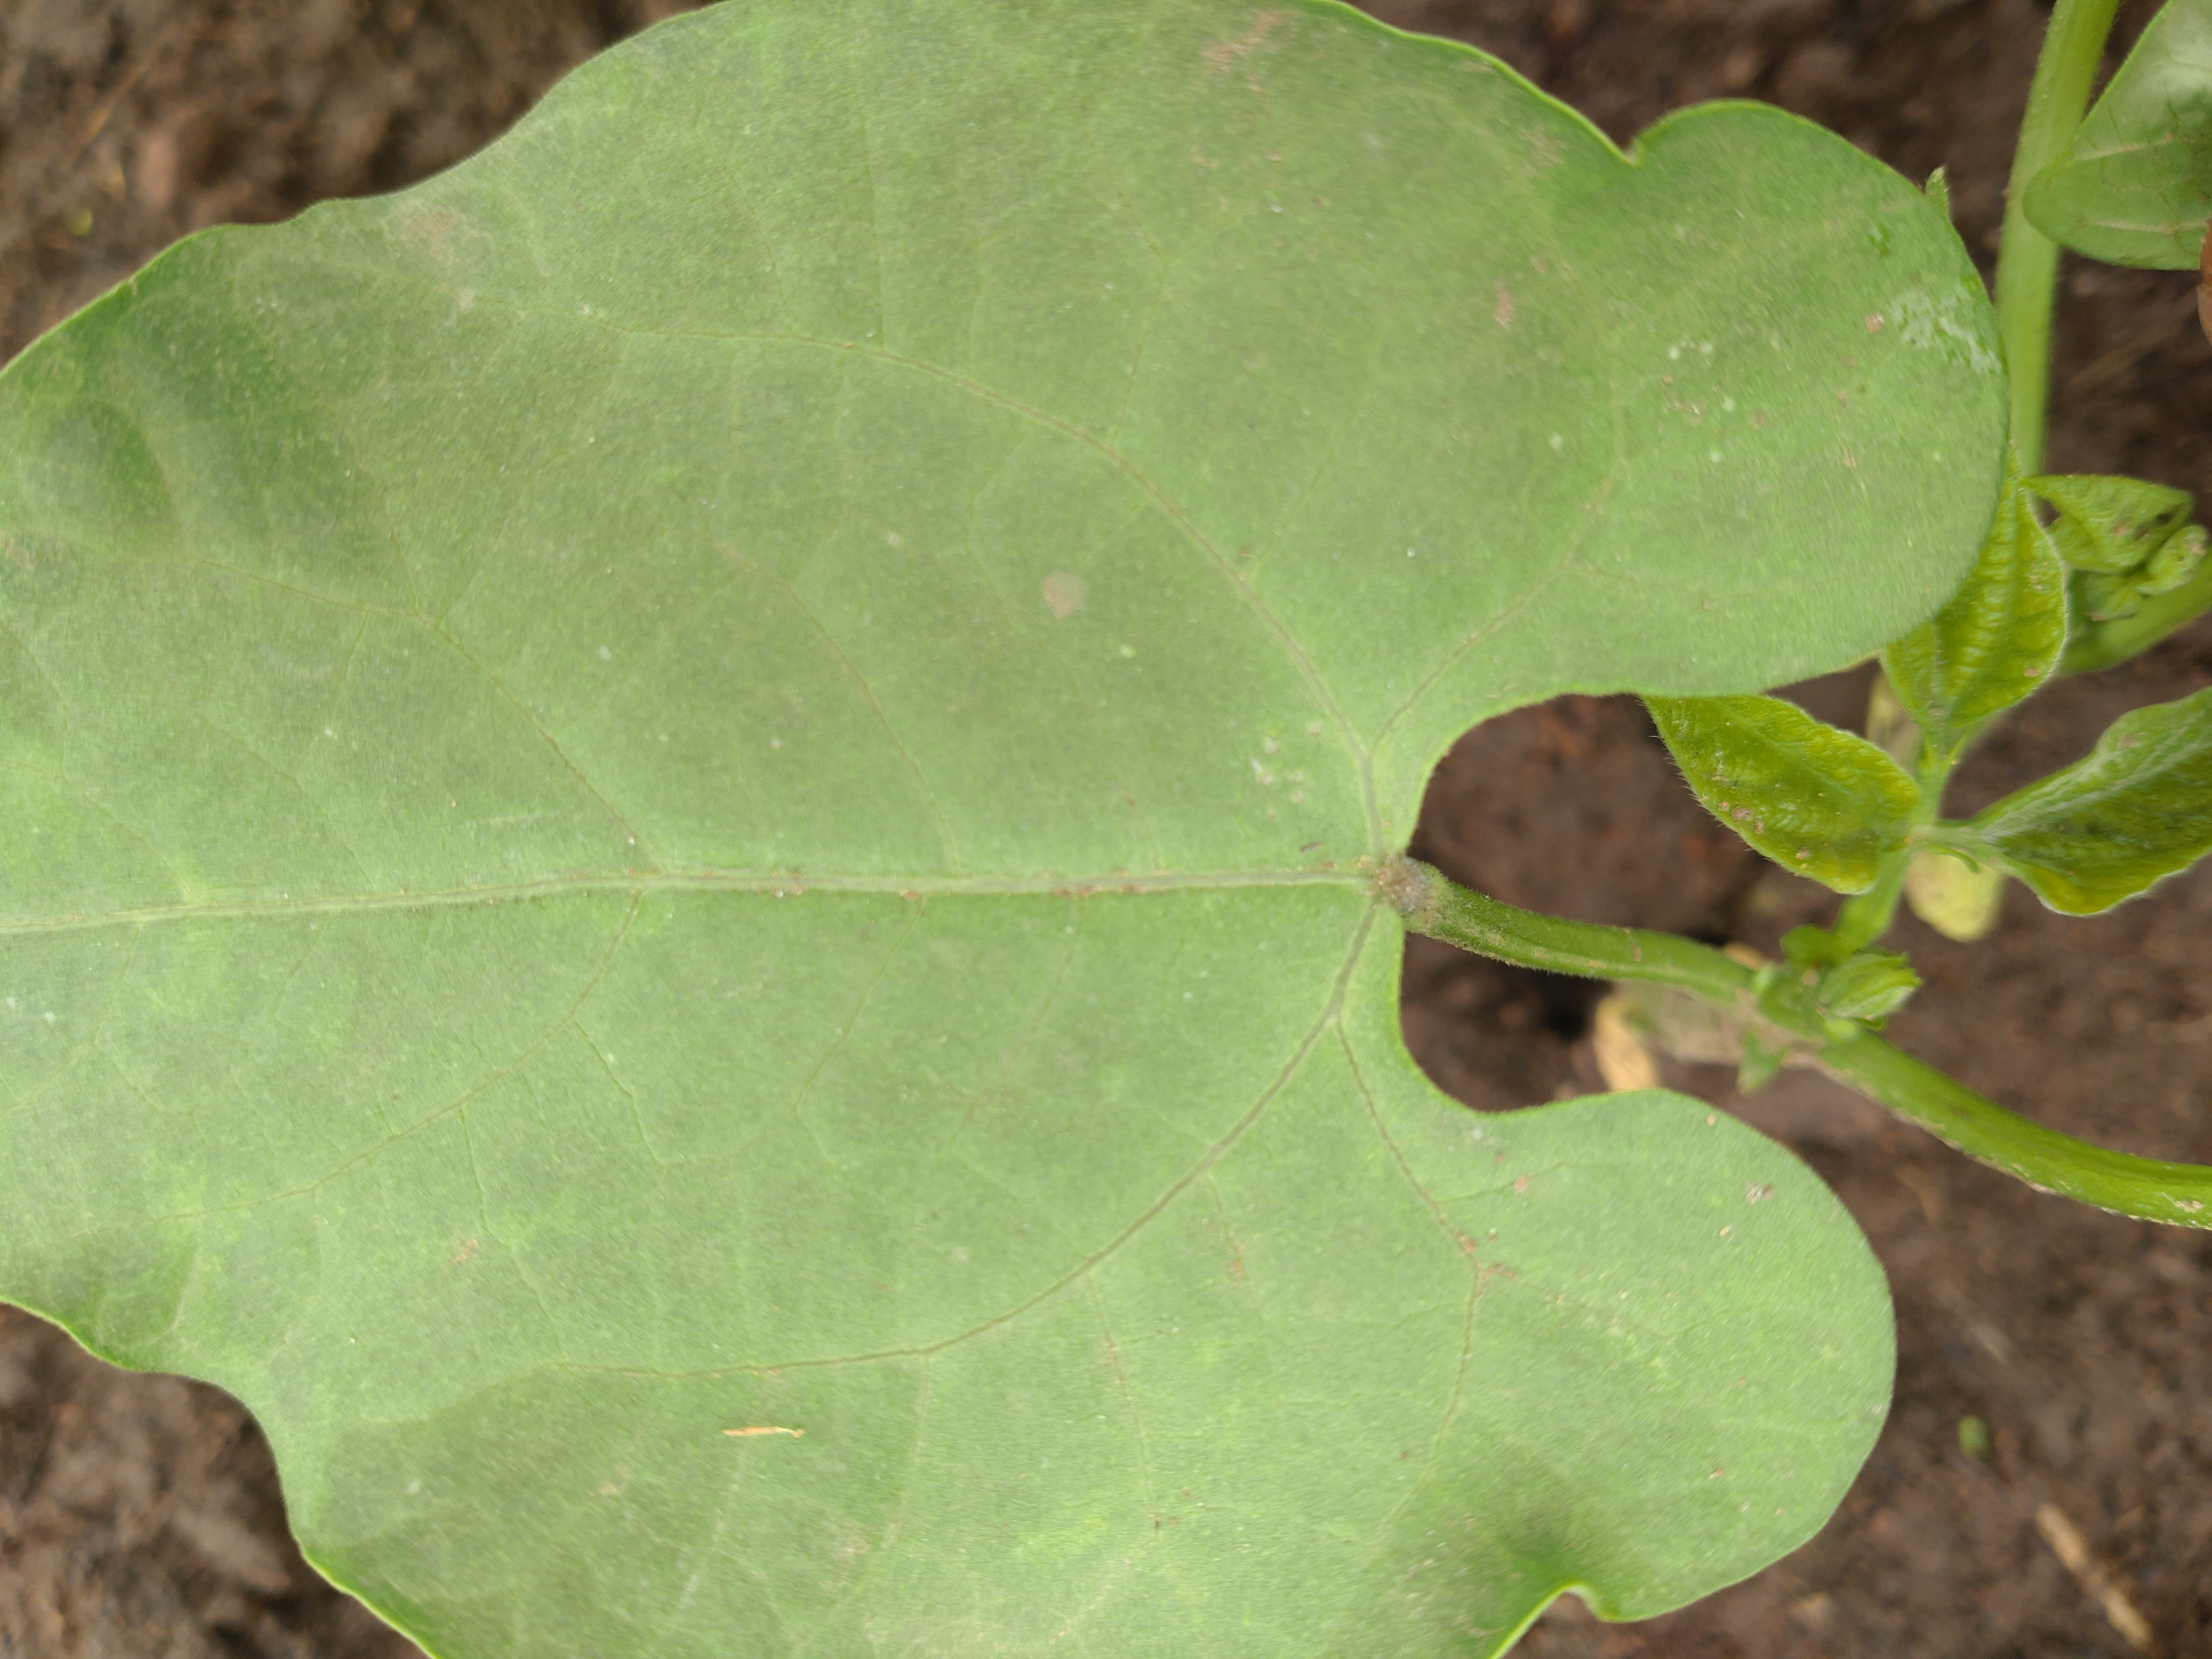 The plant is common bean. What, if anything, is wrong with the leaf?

healthy
